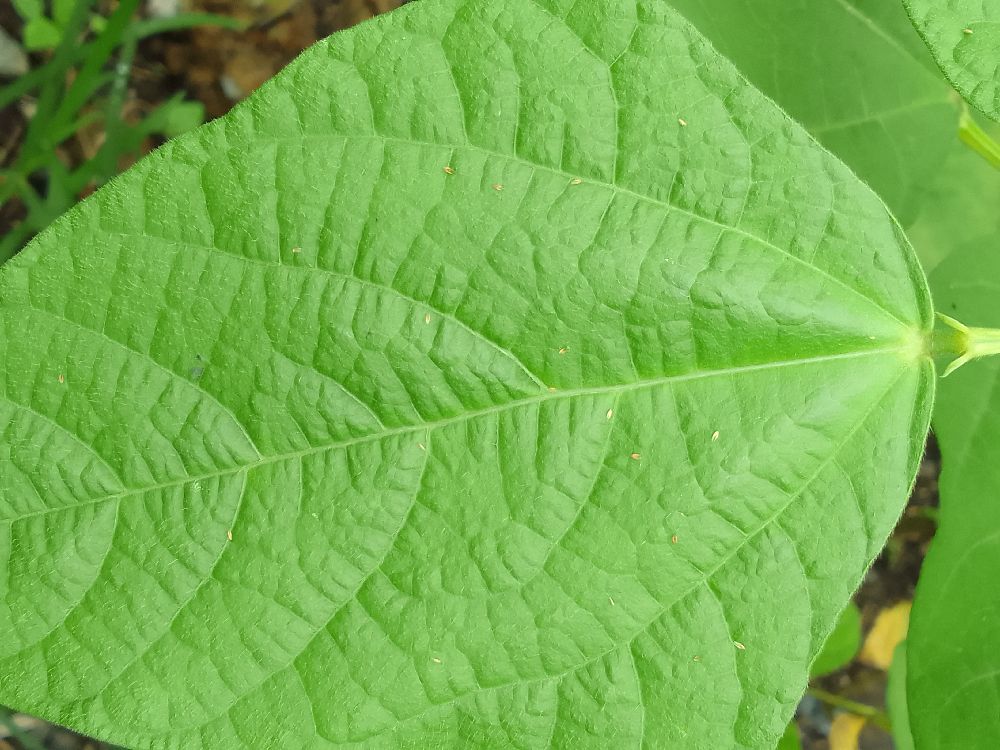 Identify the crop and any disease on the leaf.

common bean, healthy
